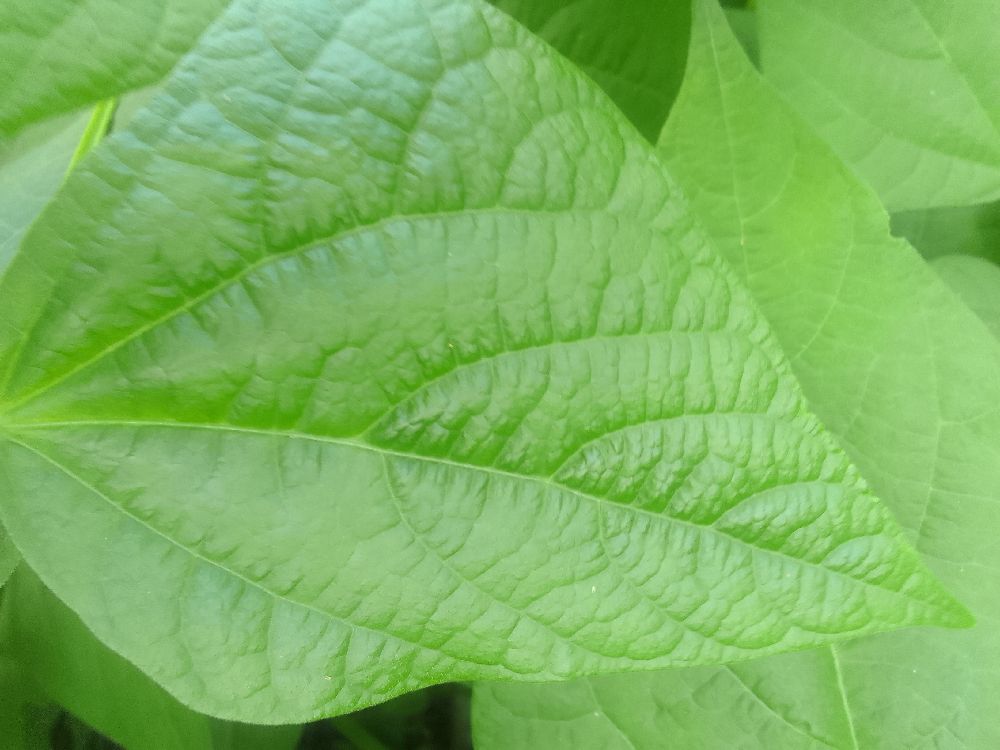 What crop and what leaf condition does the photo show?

common bean, healthy
